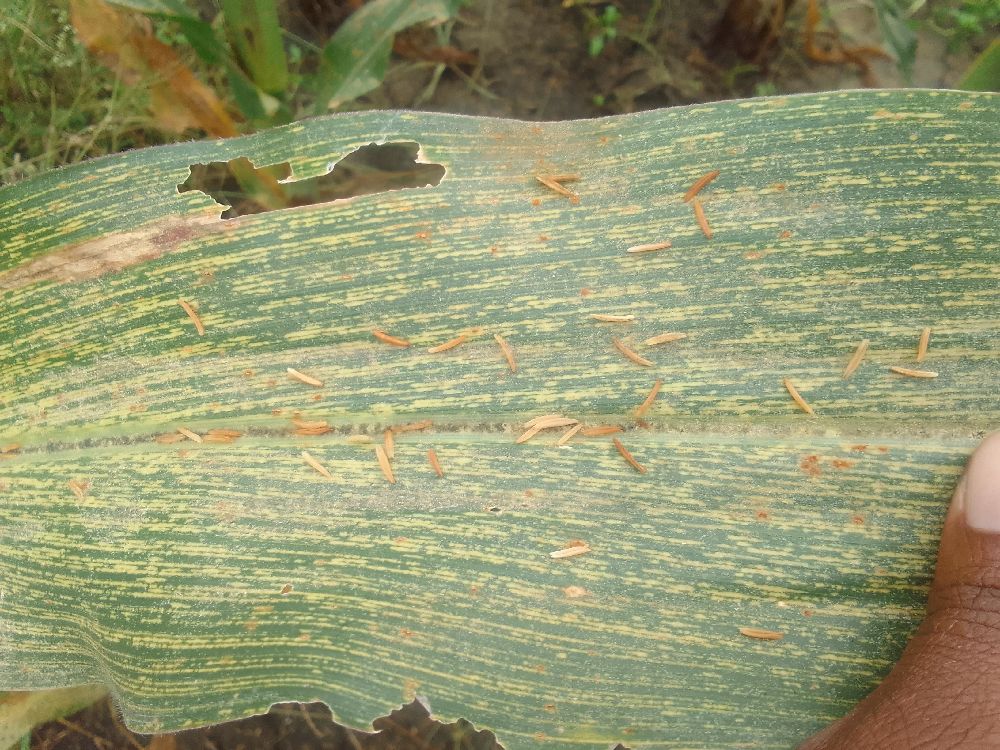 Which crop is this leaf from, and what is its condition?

maize, maize streak virus
